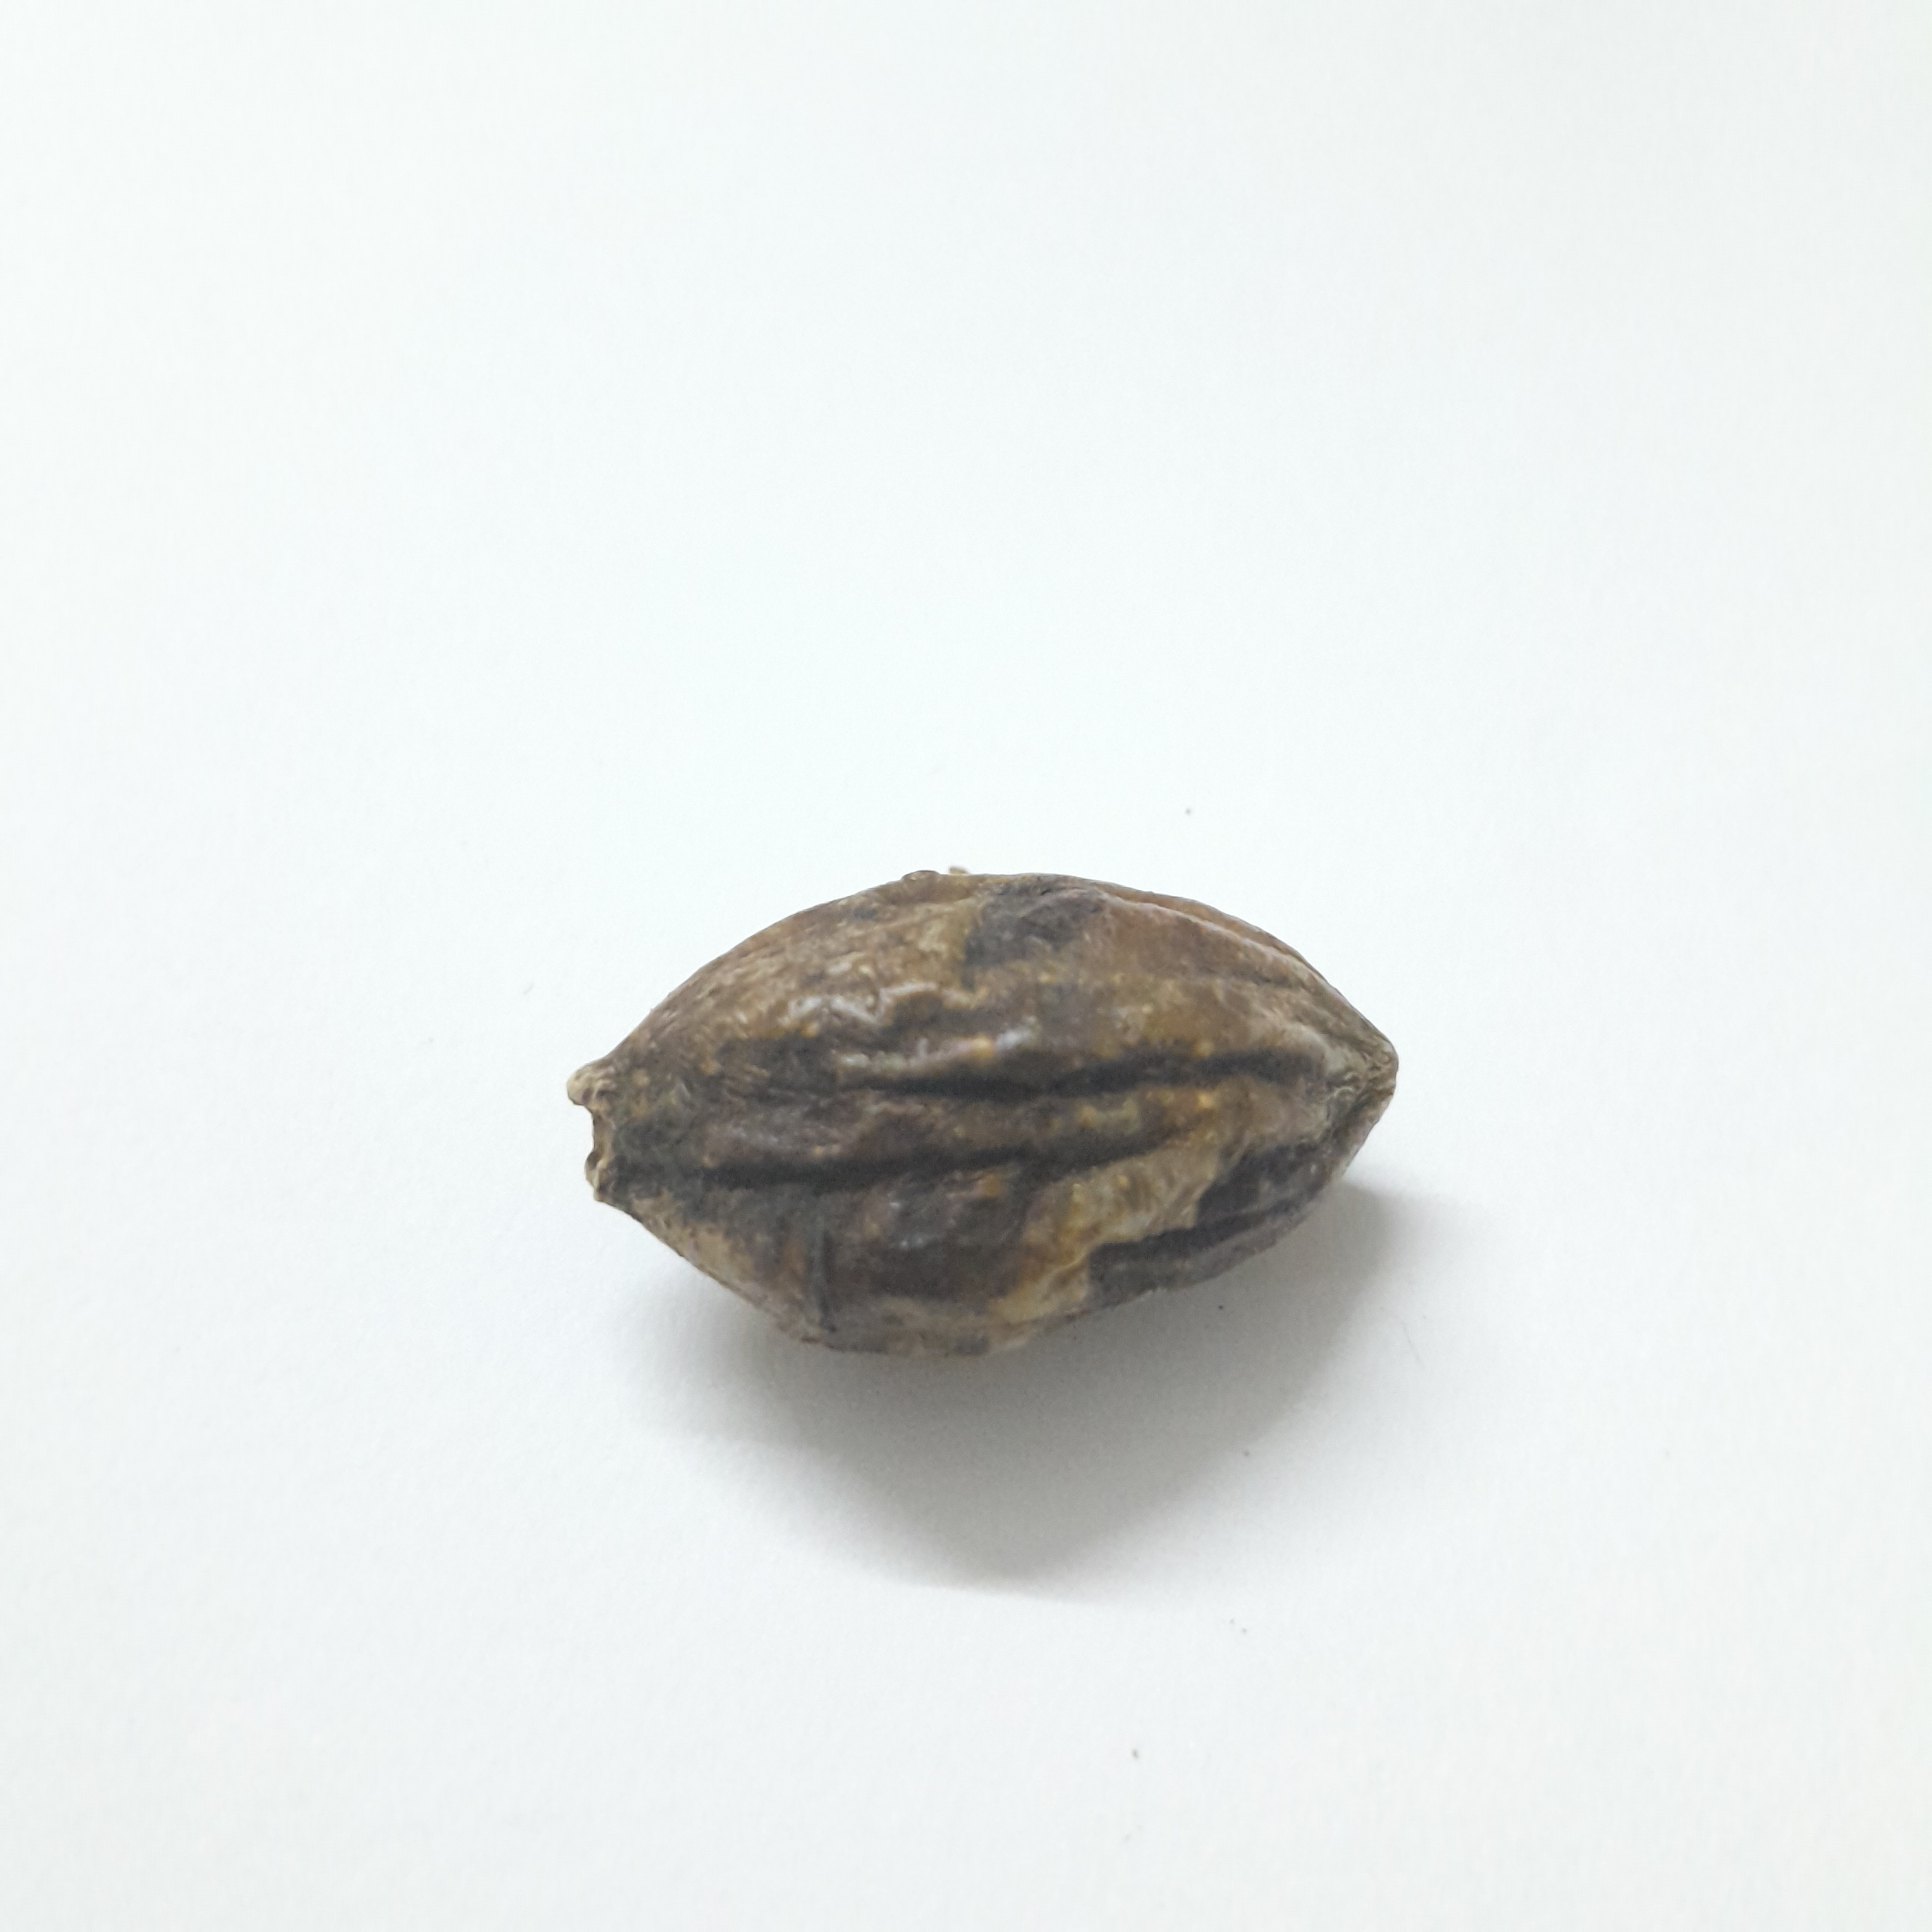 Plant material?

hirdaa
